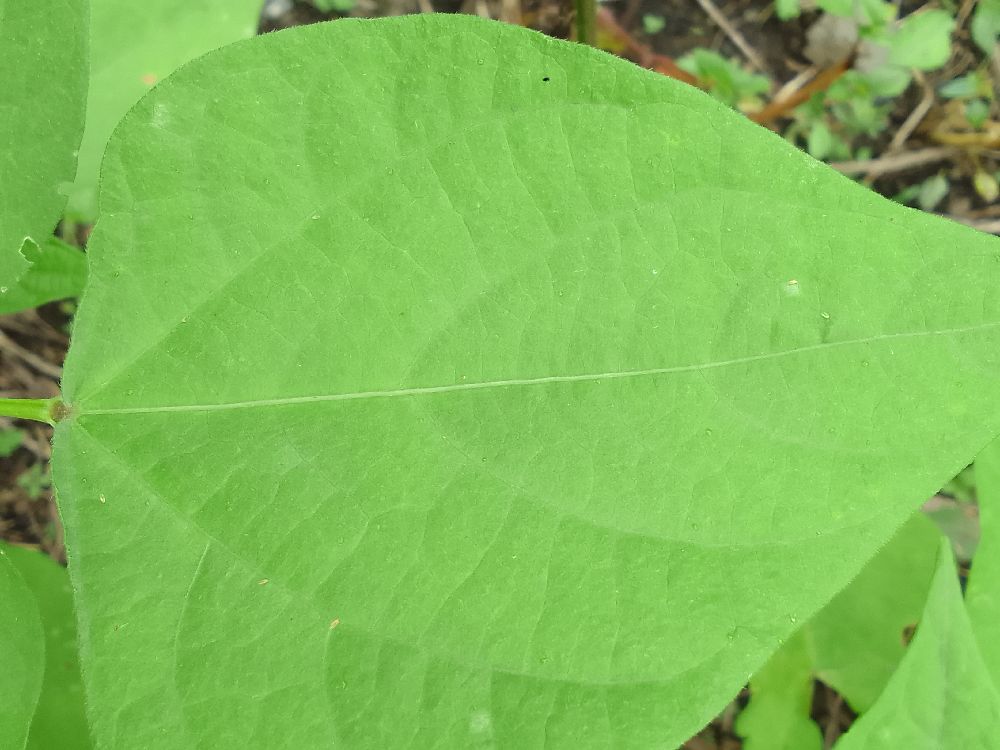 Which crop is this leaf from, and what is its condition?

common bean, healthy
